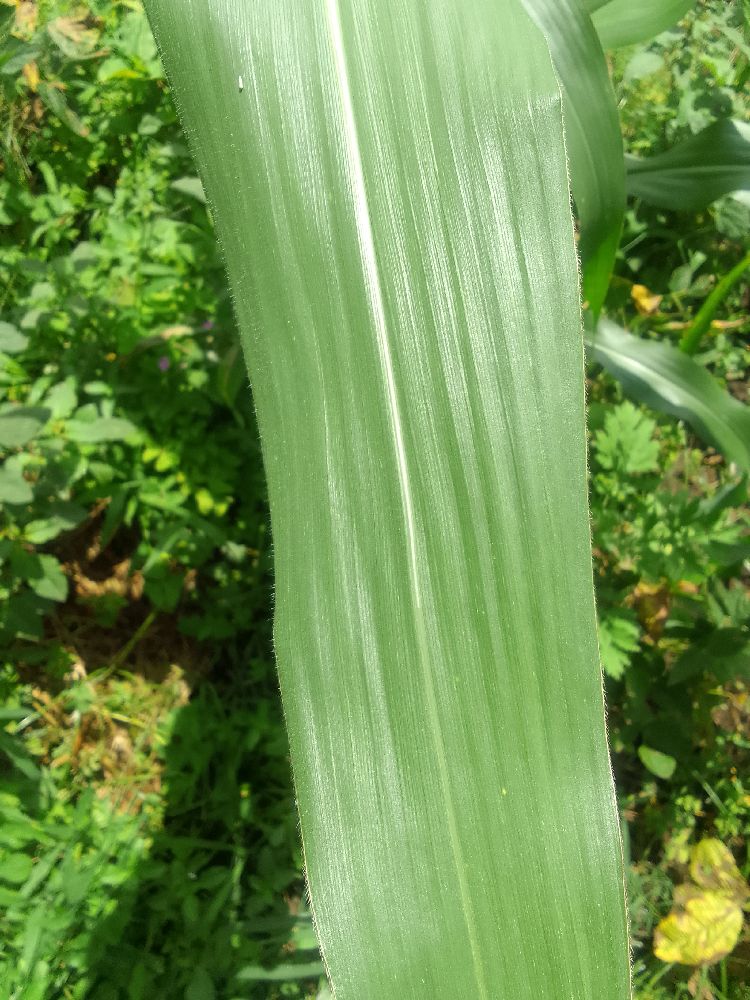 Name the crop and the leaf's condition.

maize, healthy
